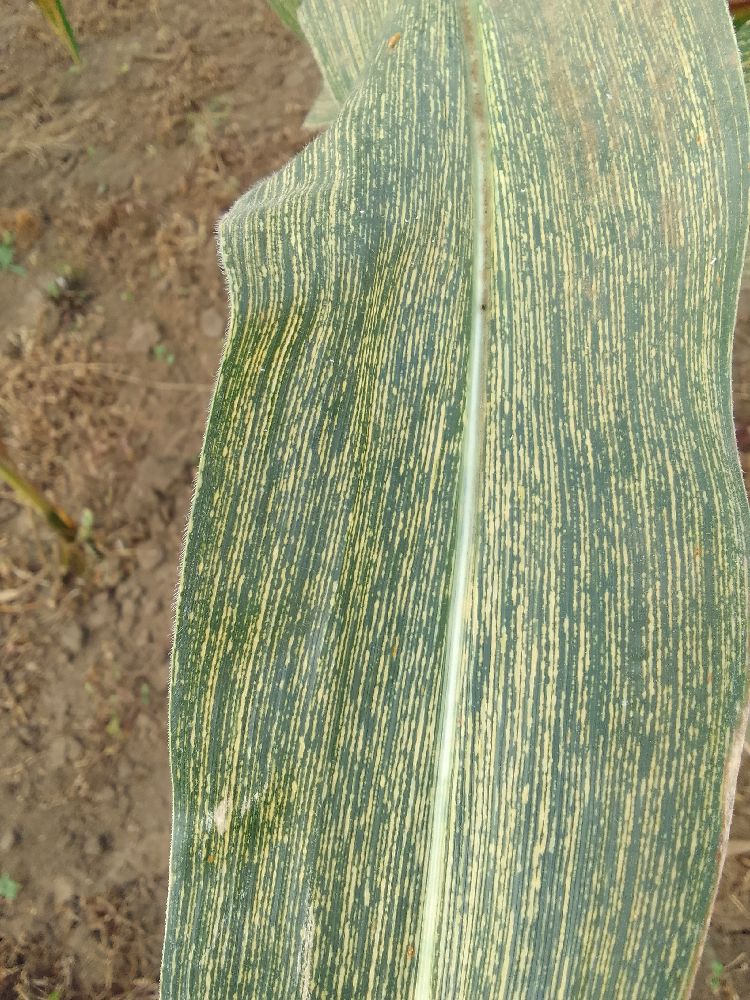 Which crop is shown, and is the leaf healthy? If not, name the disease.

maize, maize streak virus
